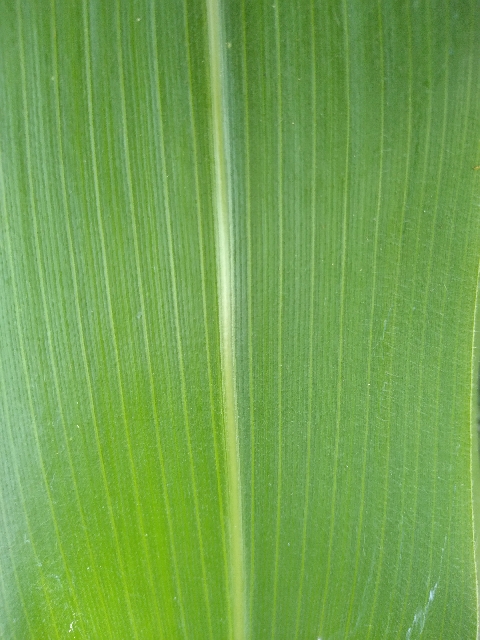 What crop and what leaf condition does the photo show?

maize, healthy
